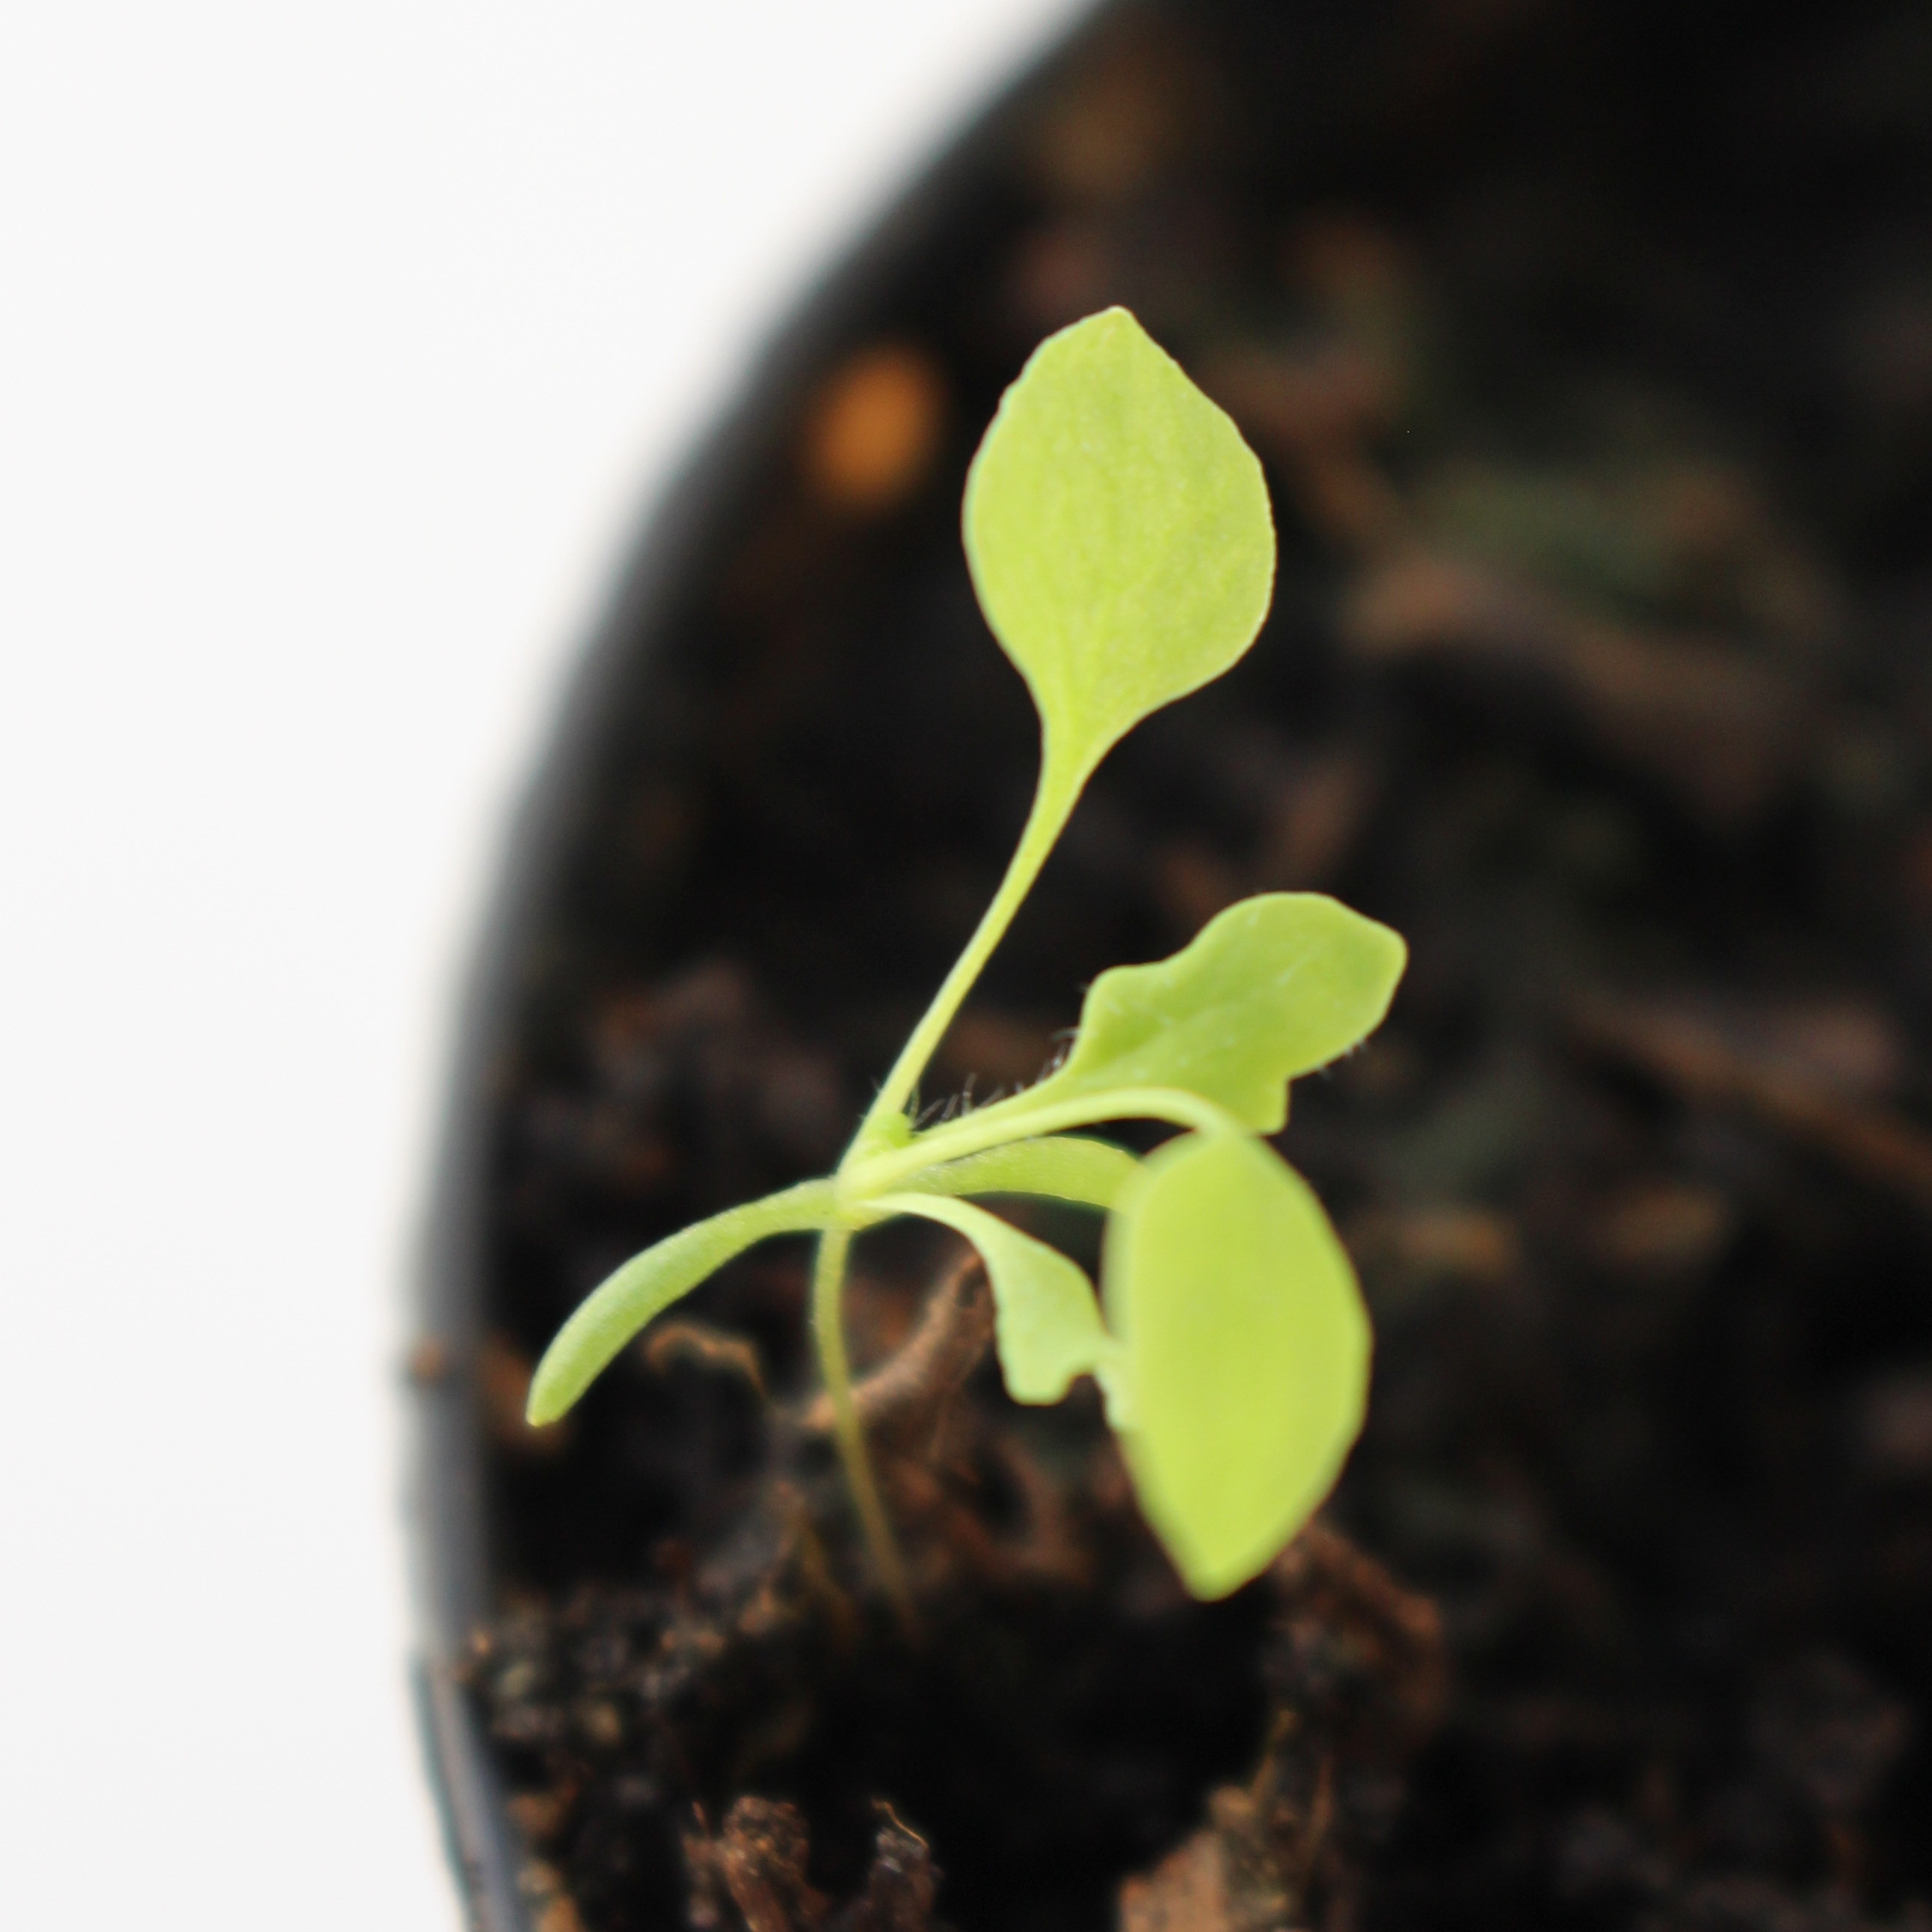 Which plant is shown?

Papaver rhoeas
